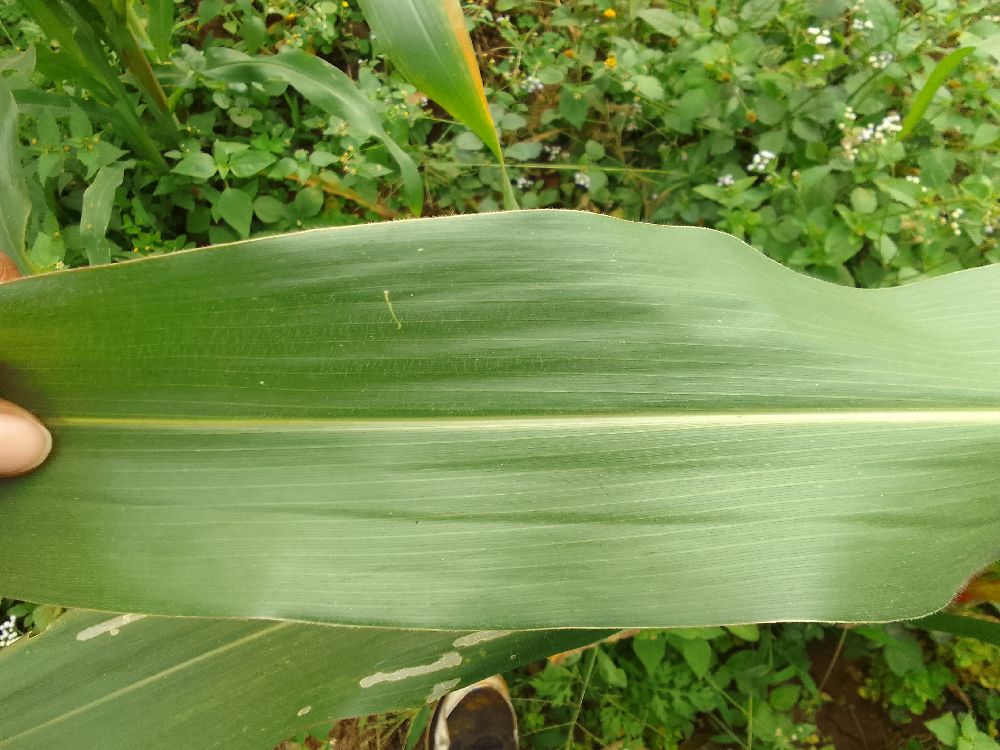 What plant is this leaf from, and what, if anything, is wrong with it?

maize, healthy
